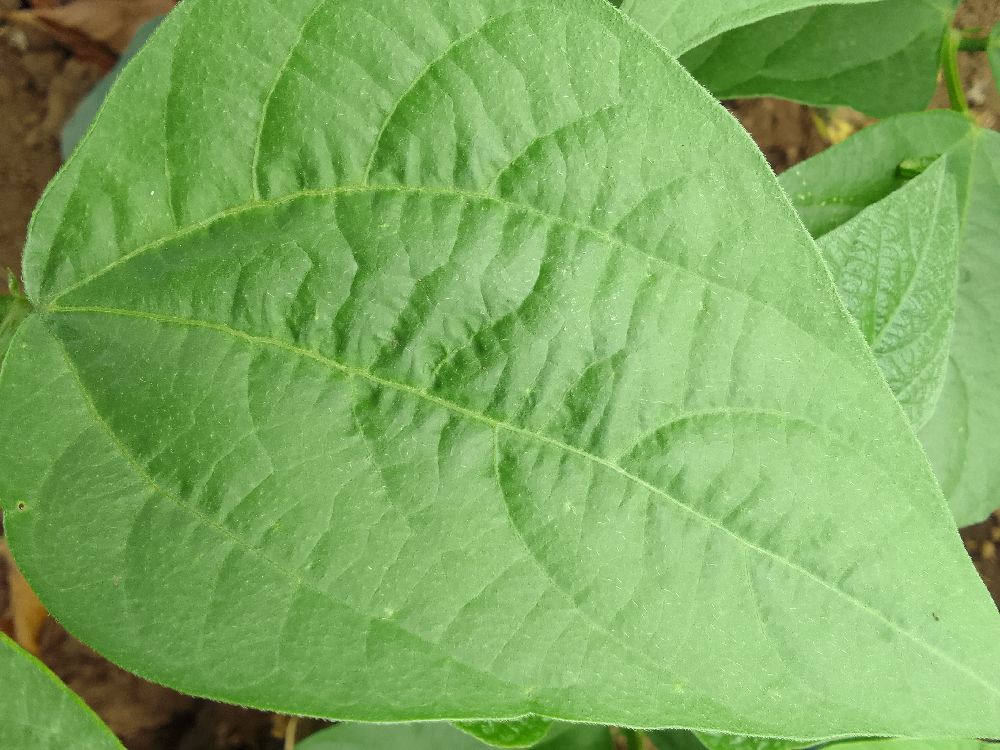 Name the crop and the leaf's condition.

common bean, healthy
